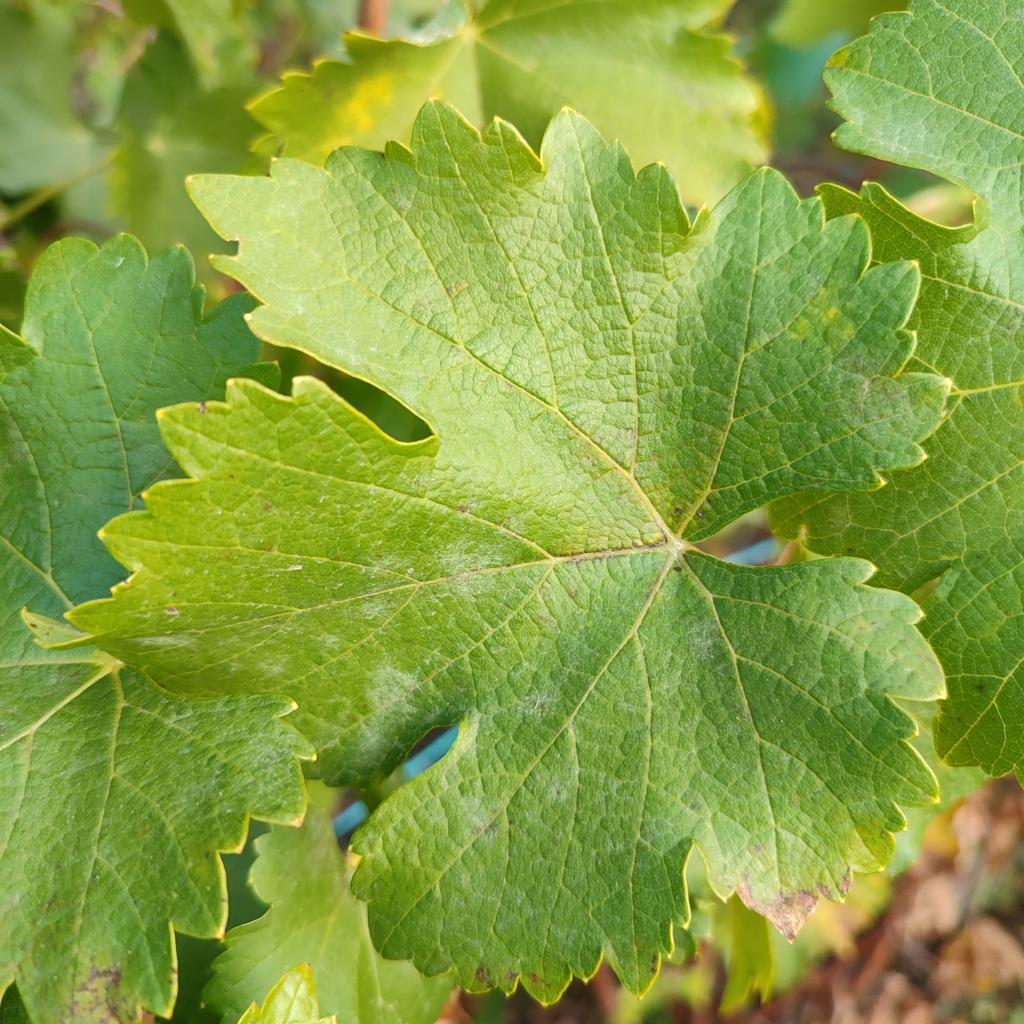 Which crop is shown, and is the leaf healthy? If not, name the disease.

grapevine, powdery mildew
